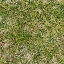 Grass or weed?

grass
